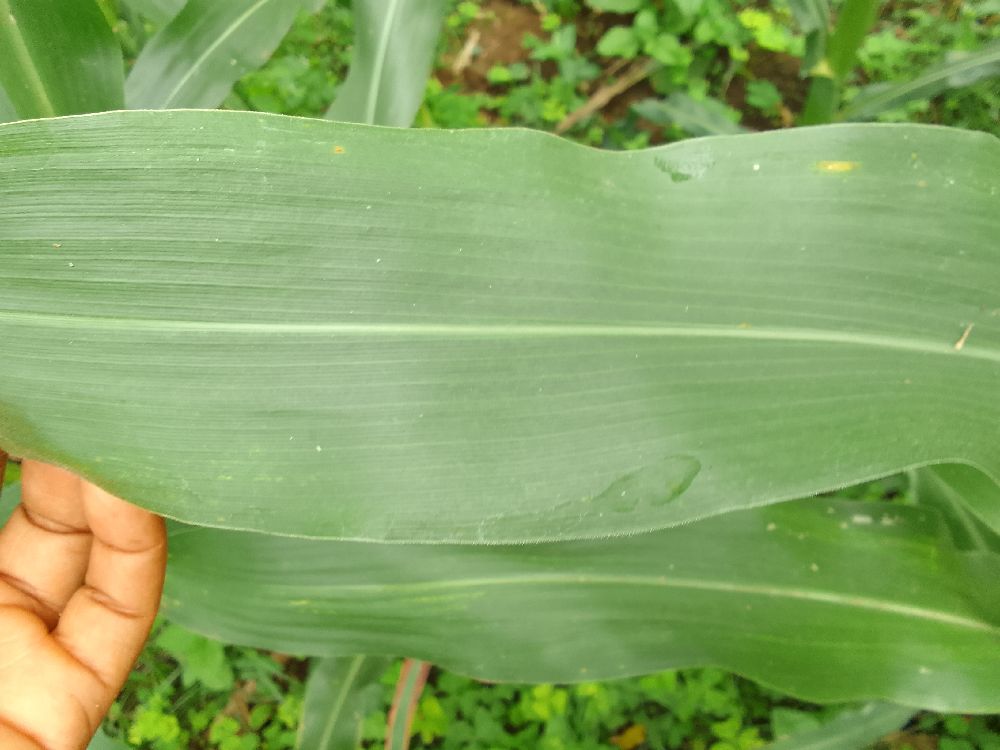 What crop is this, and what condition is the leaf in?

maize, healthy
